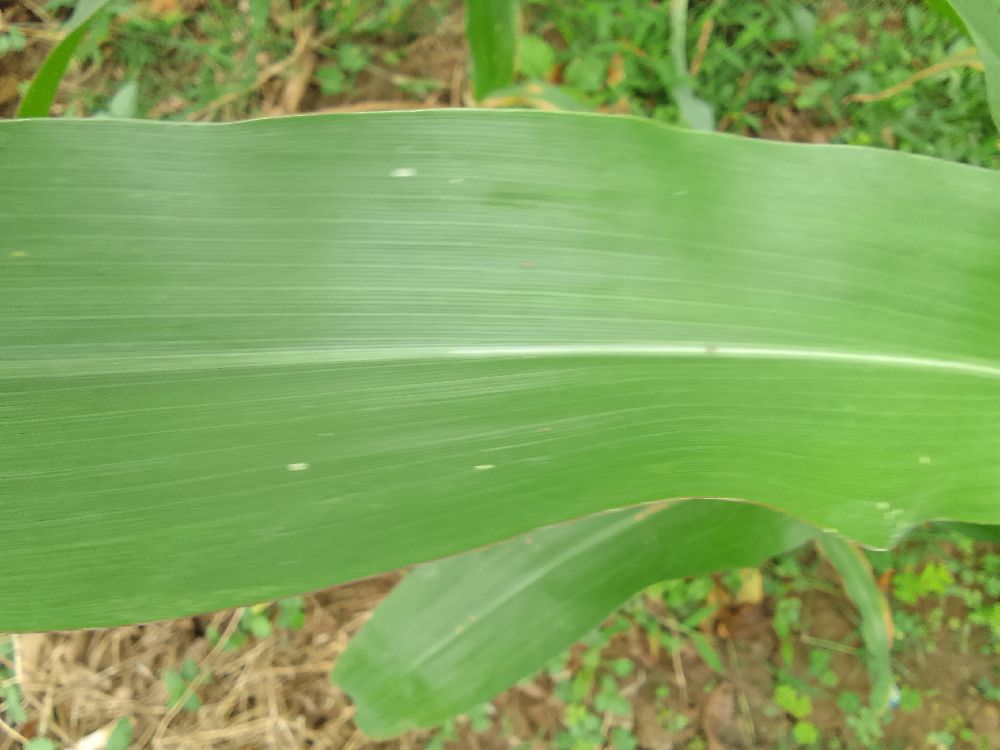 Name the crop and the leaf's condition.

maize, healthy
